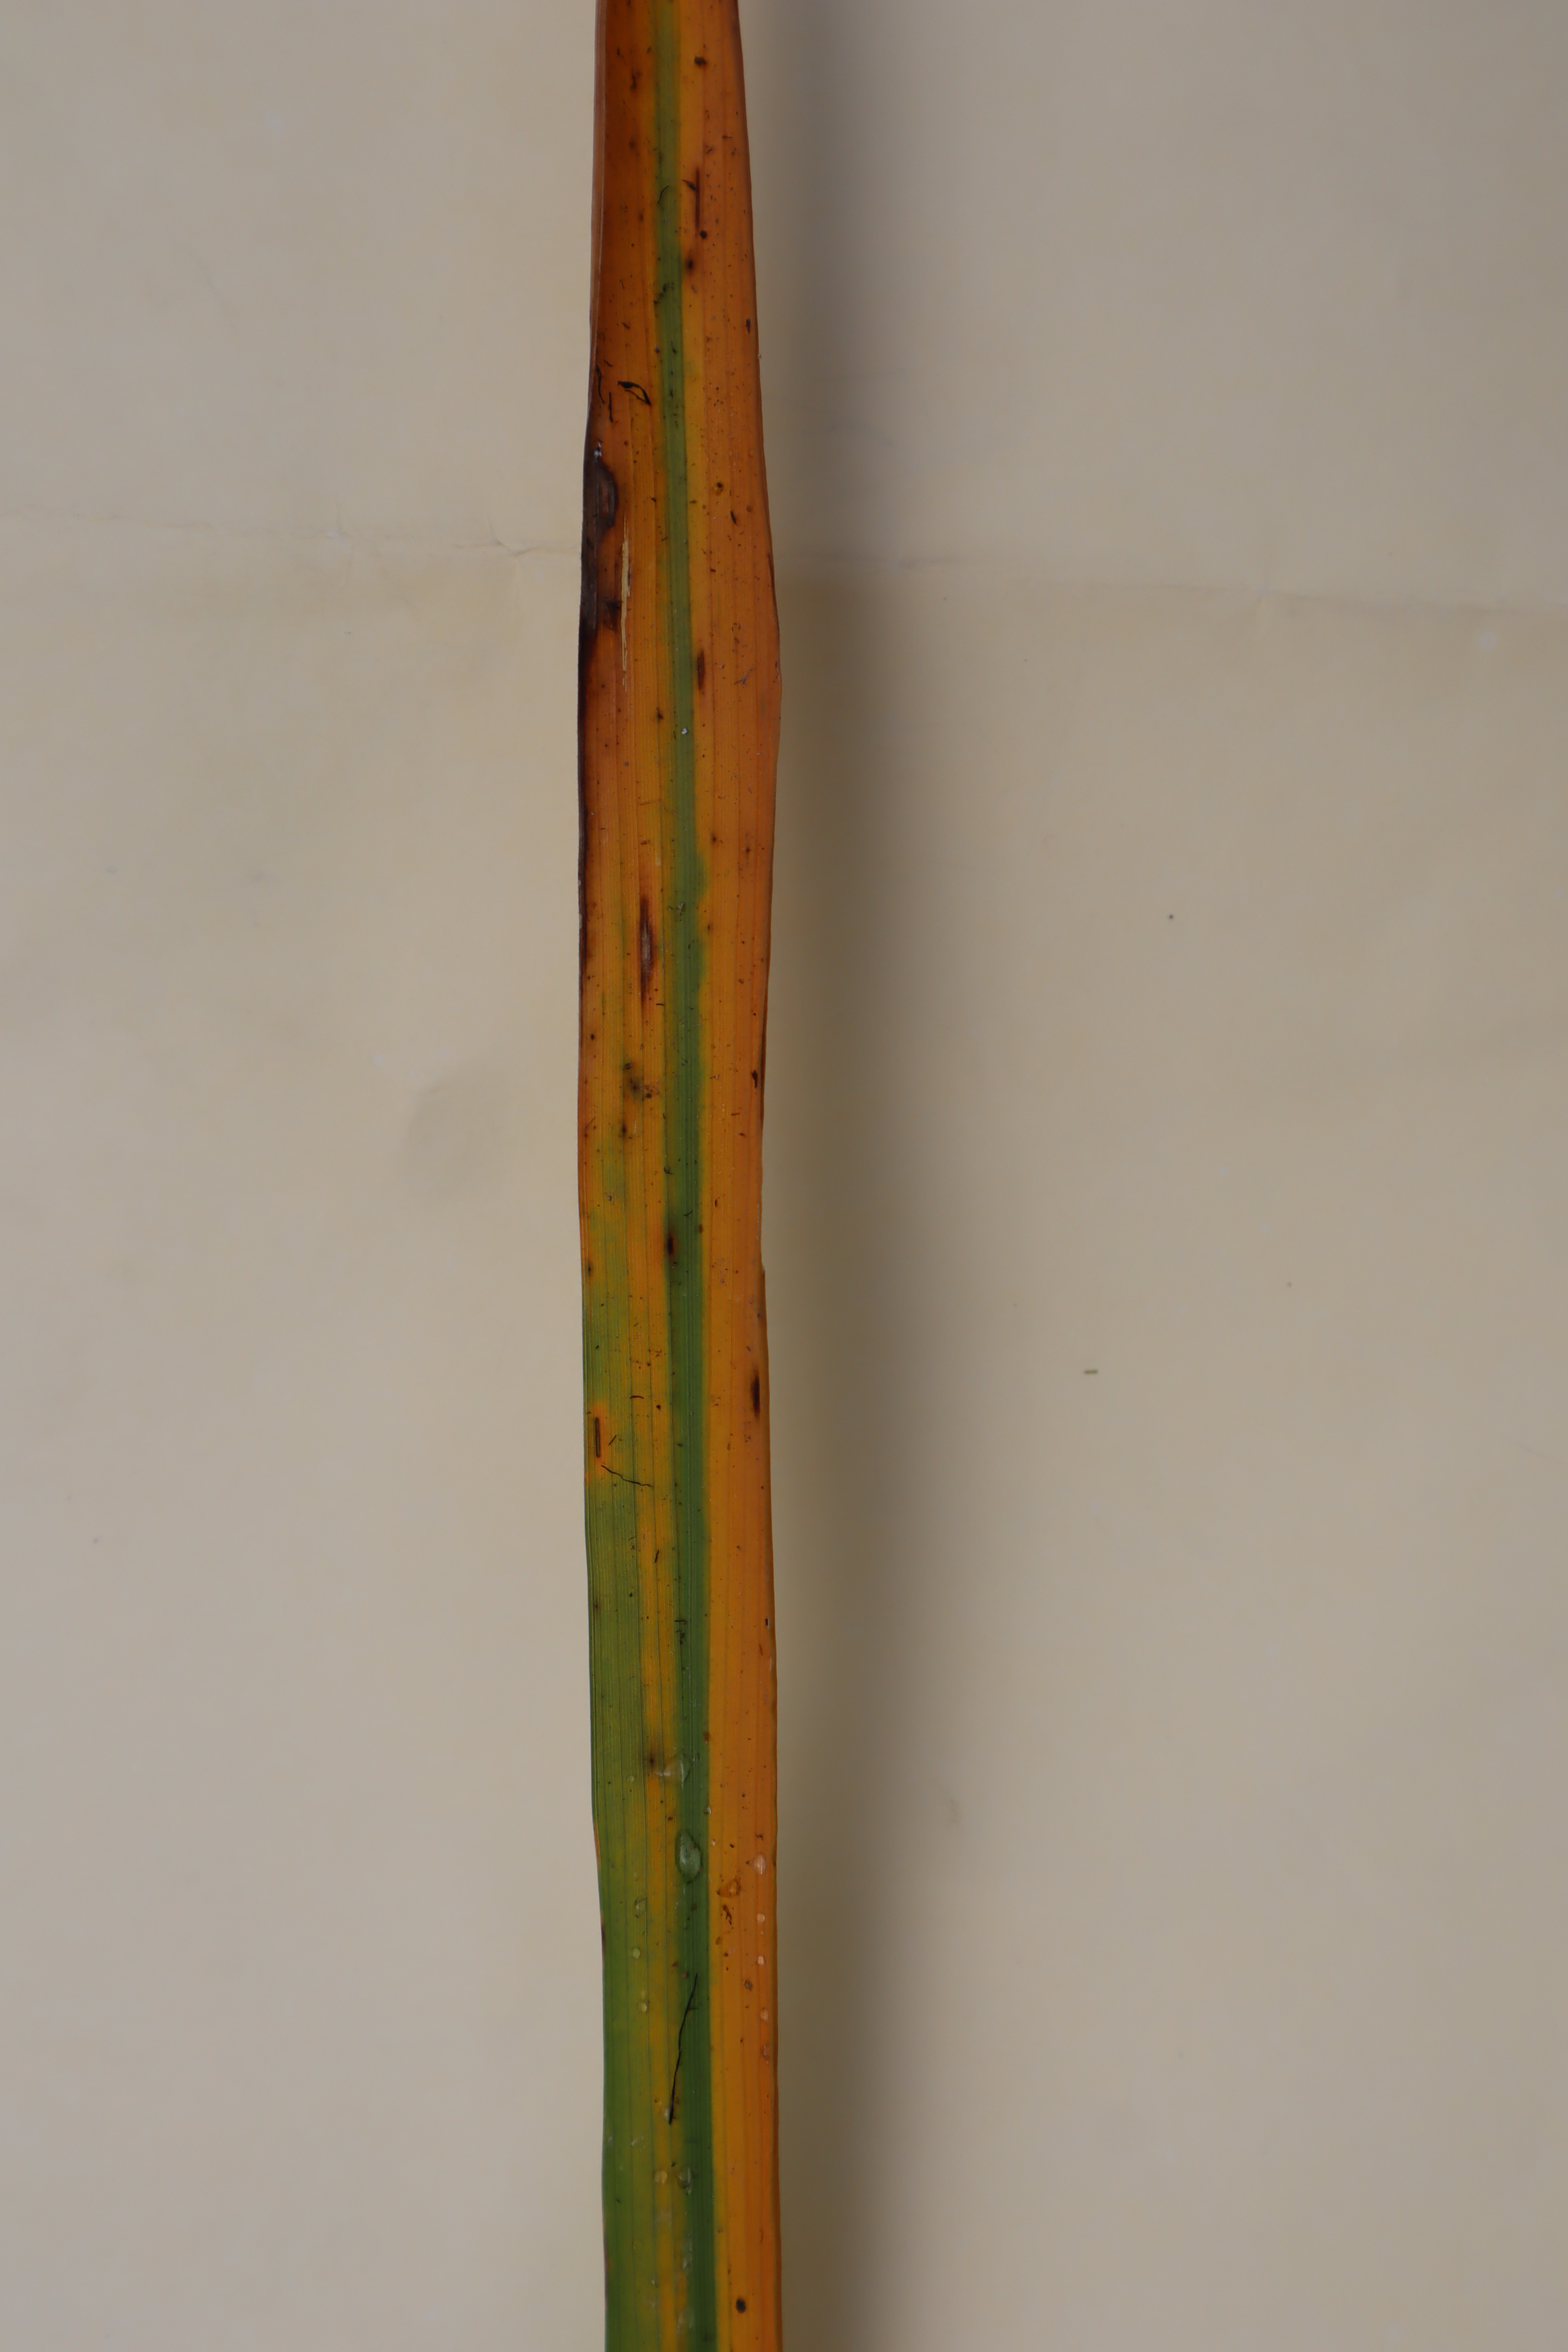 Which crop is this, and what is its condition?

rice, tungro virus disease
